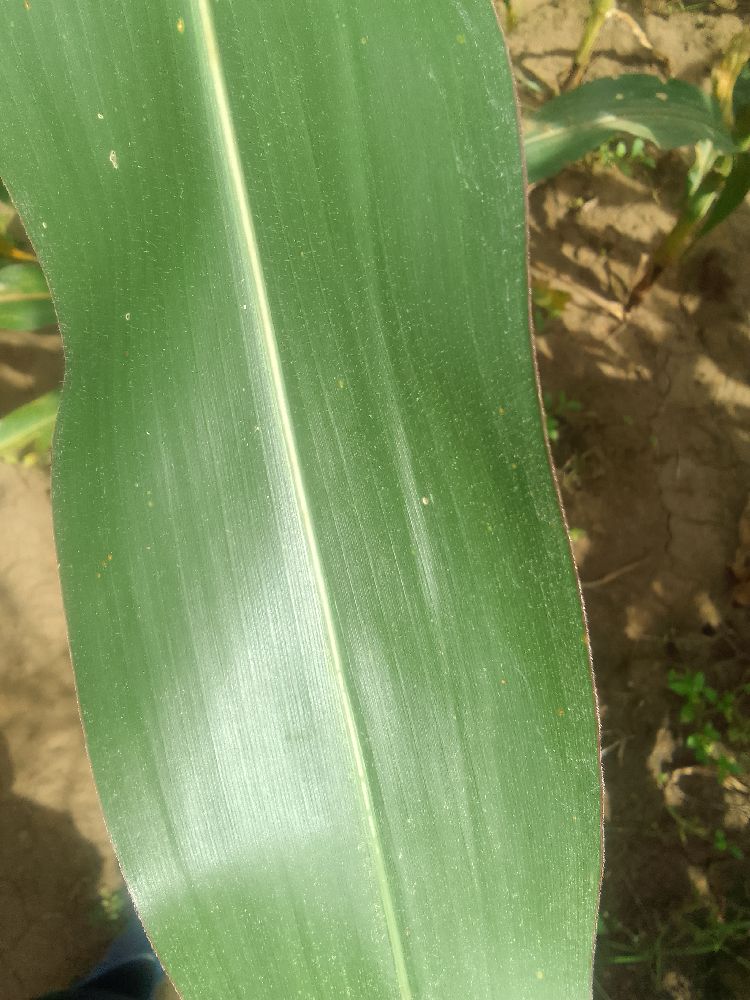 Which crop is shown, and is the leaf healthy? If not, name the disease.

maize, healthy
